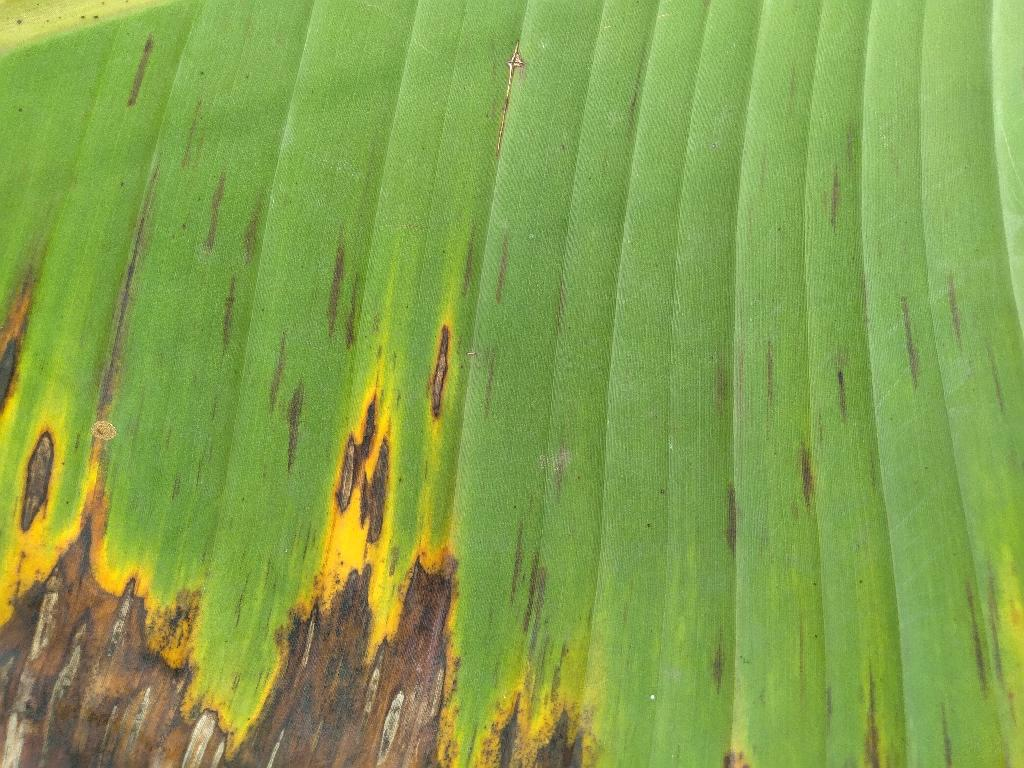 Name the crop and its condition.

banana, black sigatoka
